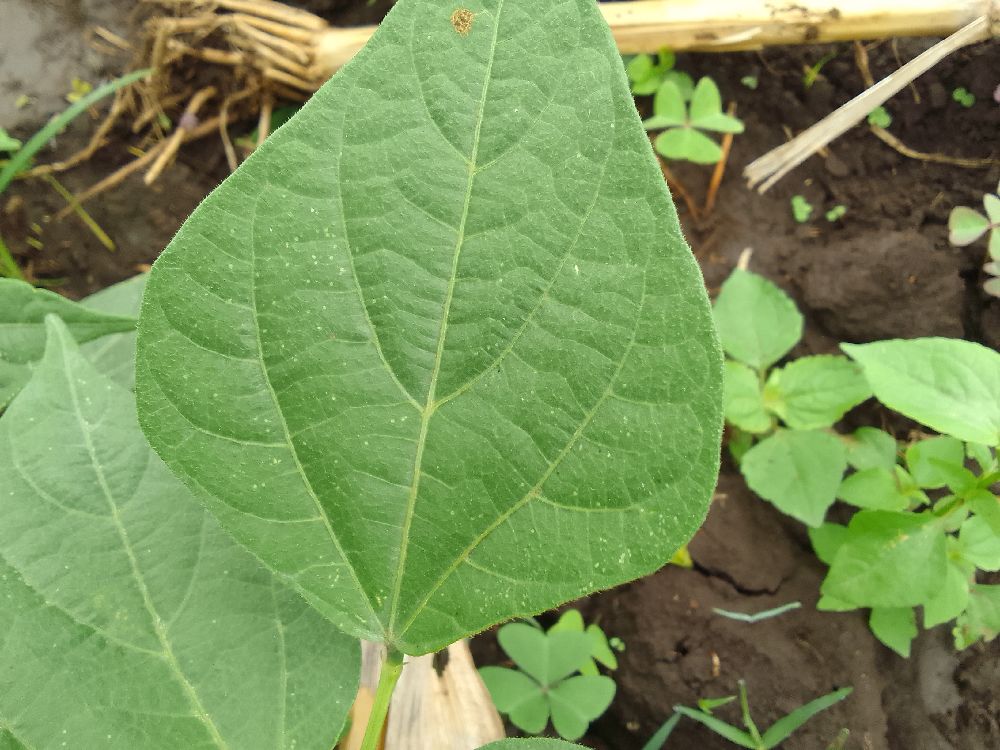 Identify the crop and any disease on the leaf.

common bean, healthy
